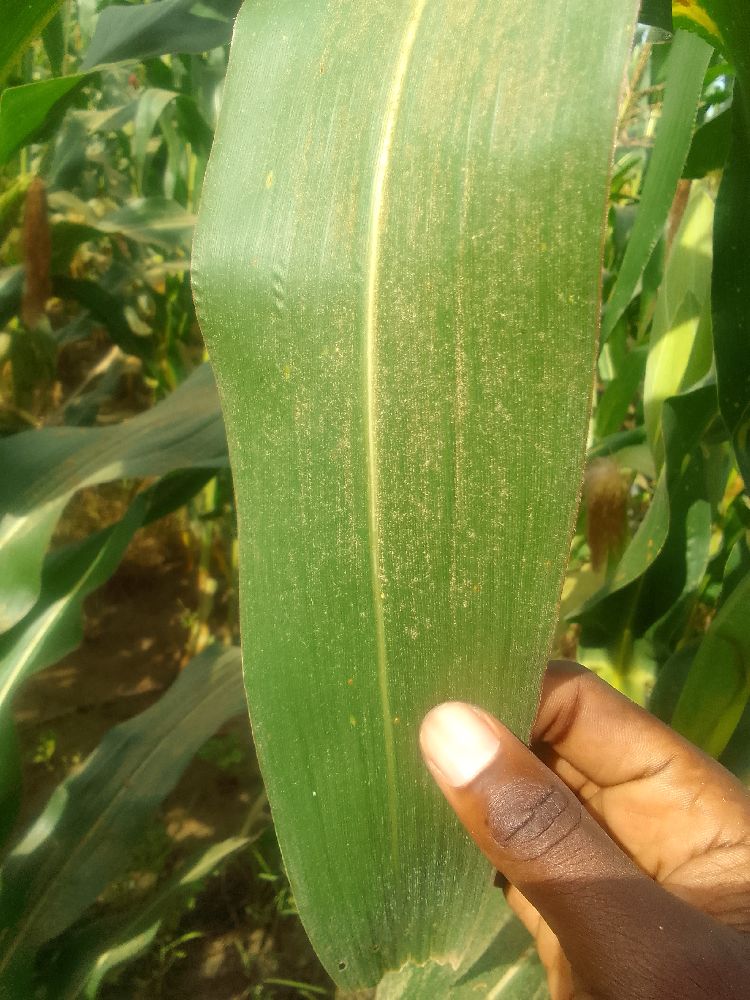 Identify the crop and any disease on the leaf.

maize, healthy
